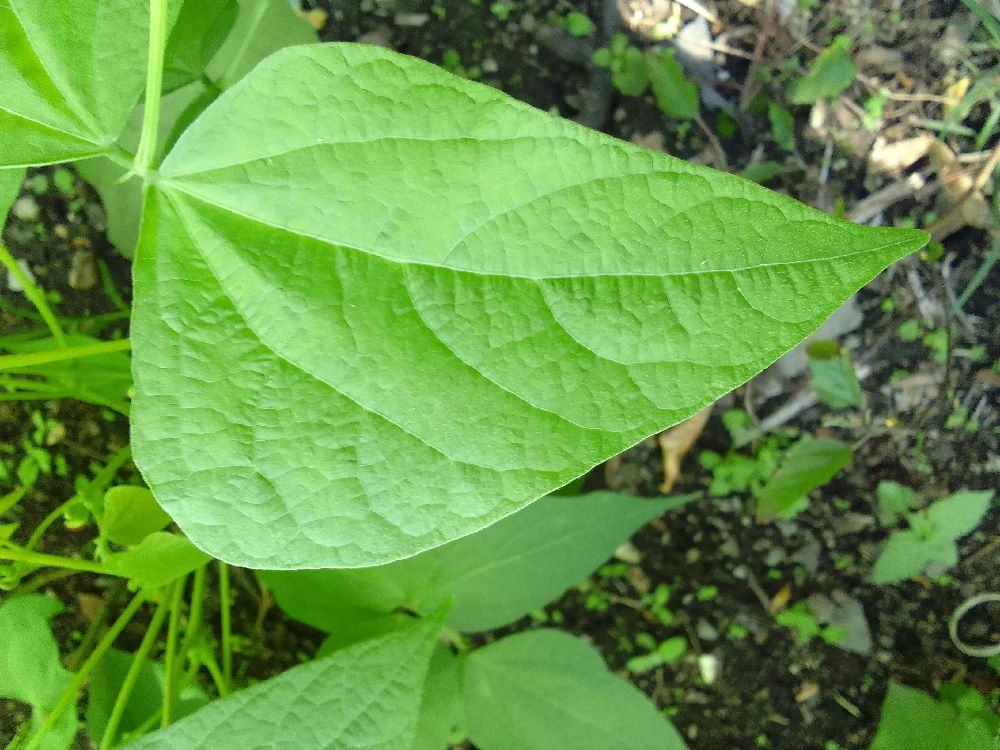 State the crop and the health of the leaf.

common bean, healthy
